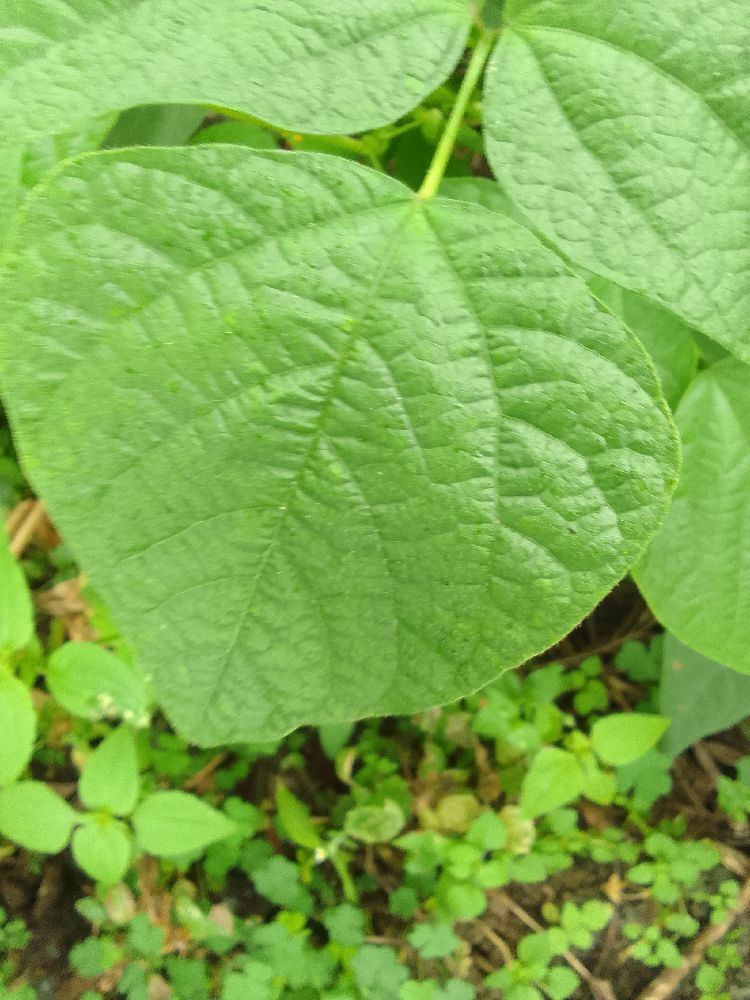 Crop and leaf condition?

common bean, healthy
